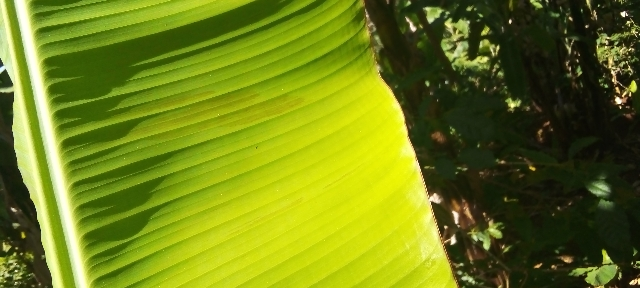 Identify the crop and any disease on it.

banana, healthy
